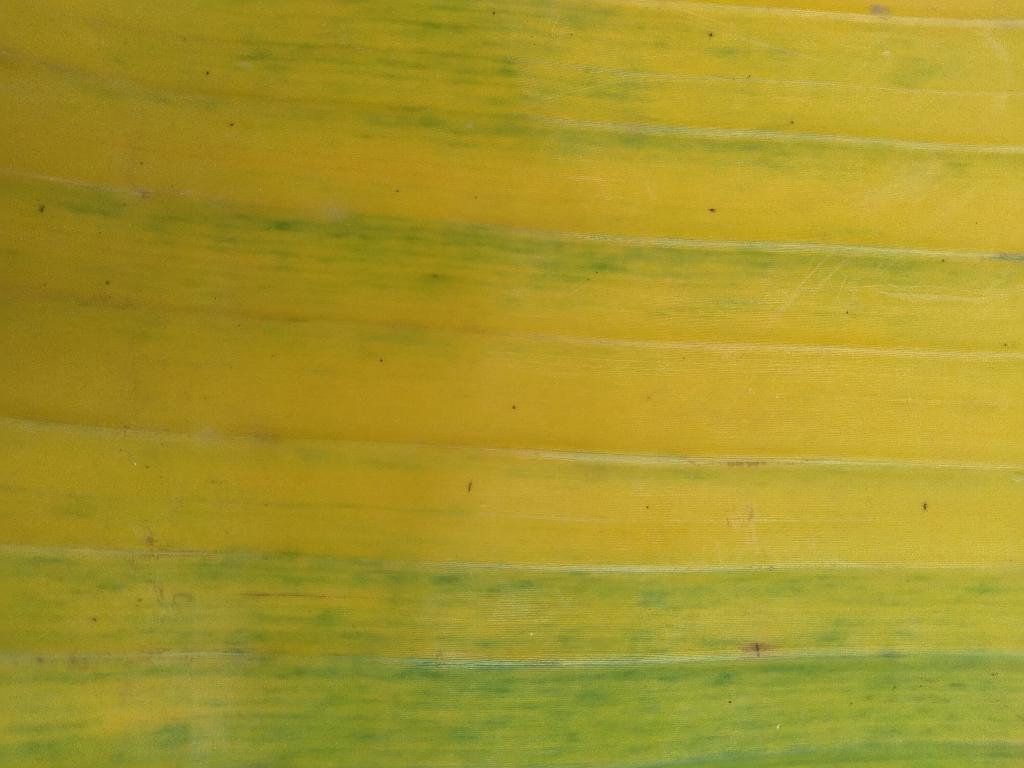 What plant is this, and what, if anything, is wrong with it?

banana, fusarium wilt race 1
